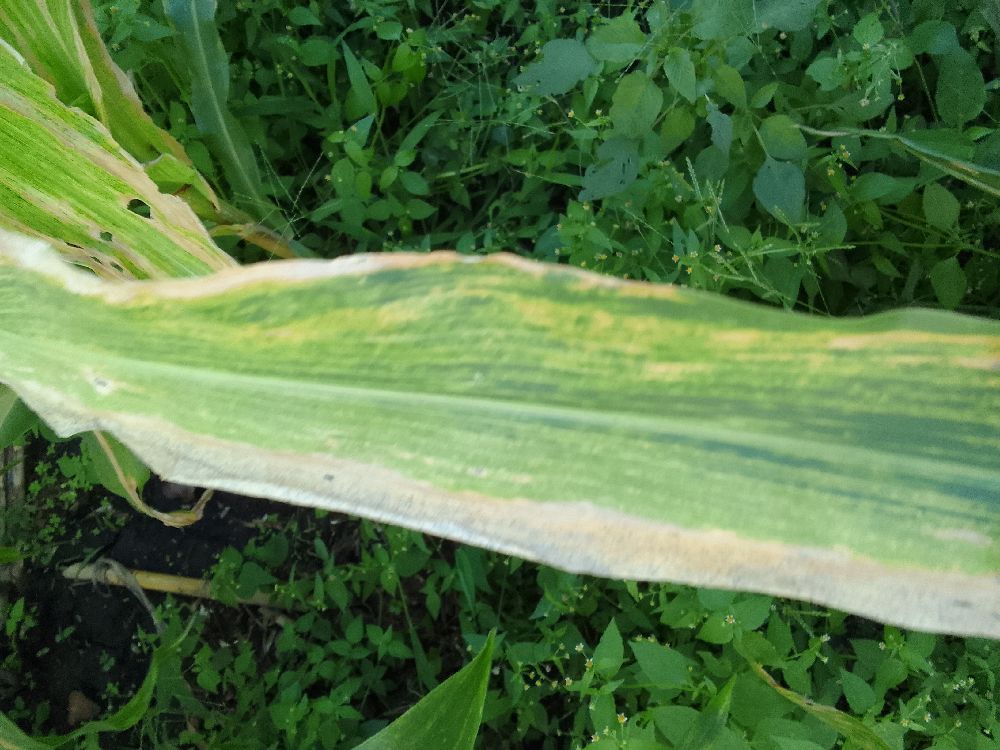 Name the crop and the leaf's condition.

maize, maize lethal necrosis
